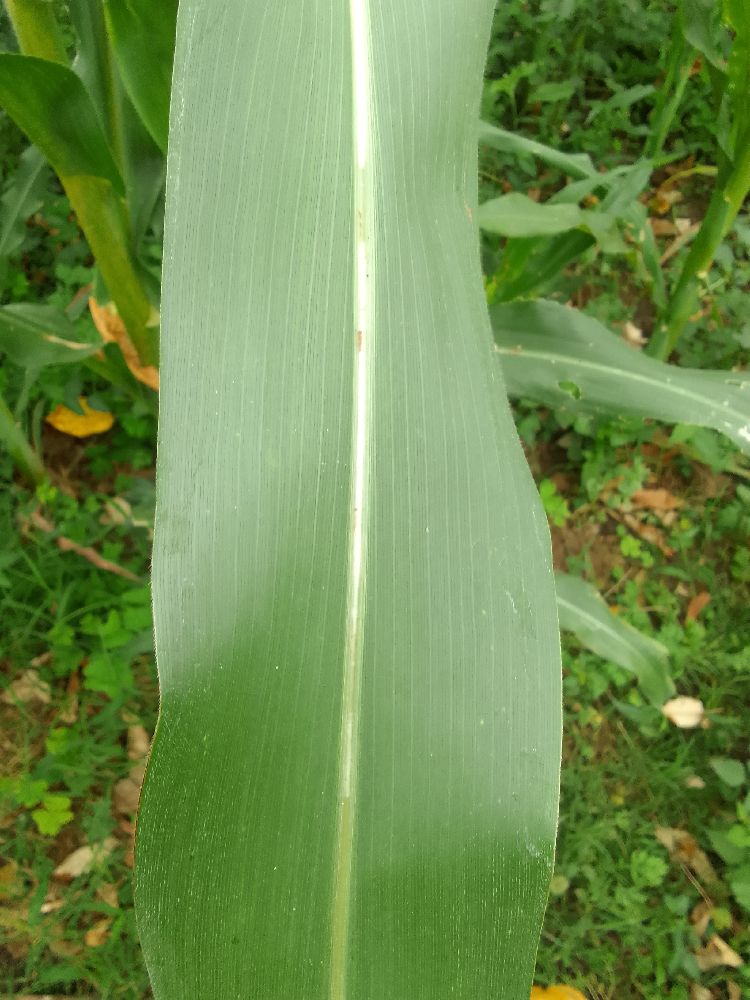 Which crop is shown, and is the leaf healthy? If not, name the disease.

maize, healthy
